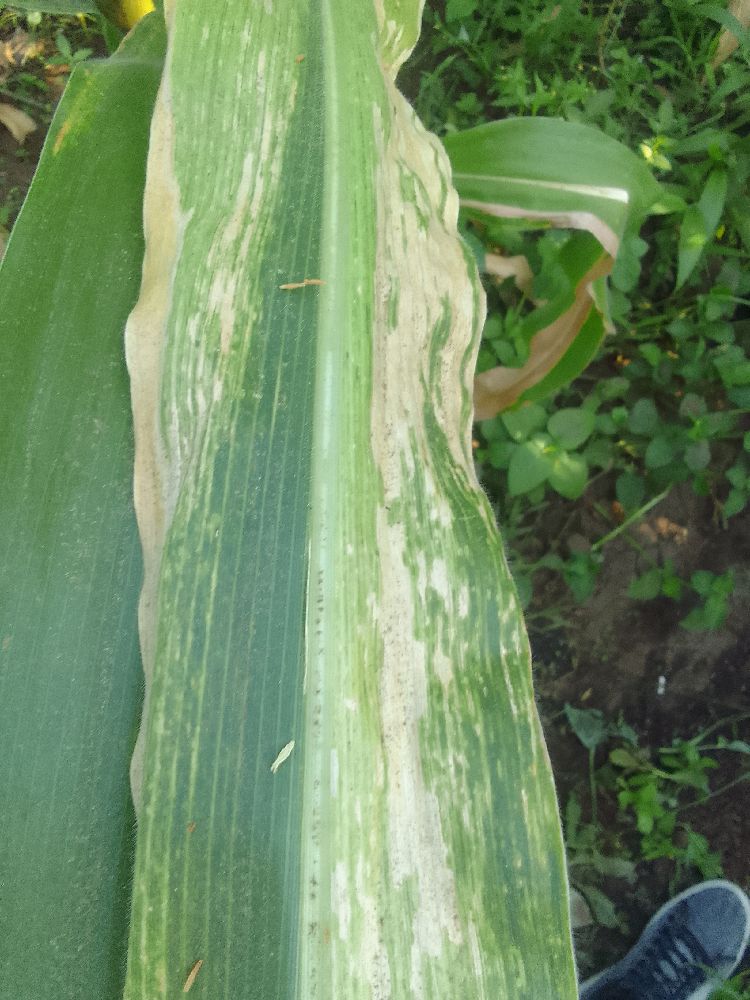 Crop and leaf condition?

maize, maize lethal necrosis
